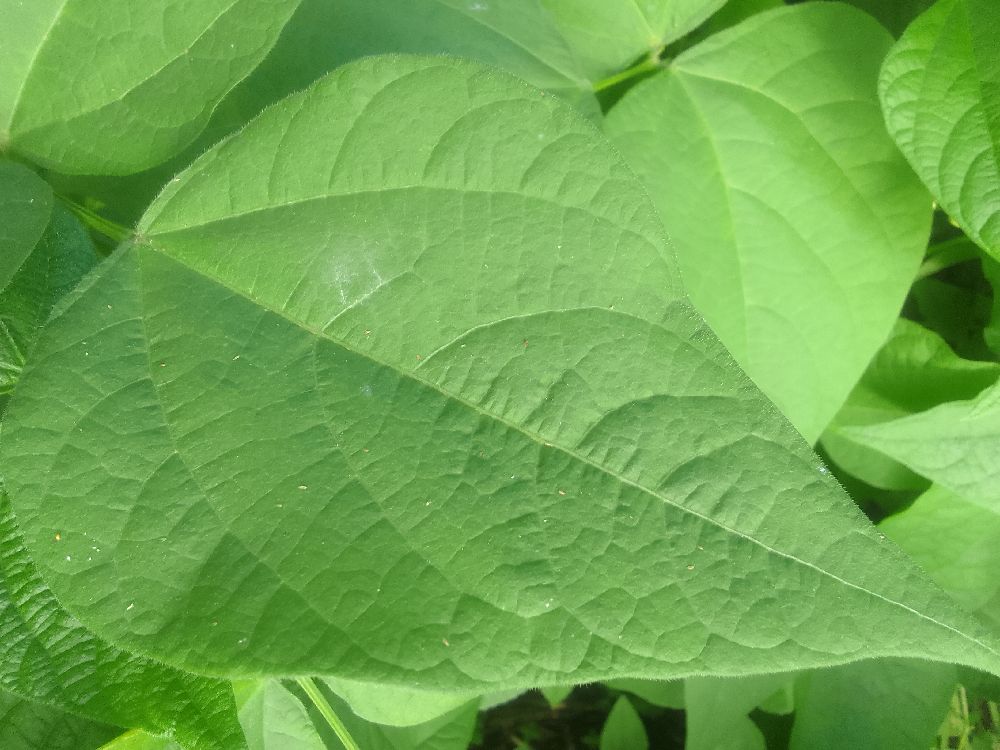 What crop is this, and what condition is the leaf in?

common bean, healthy
